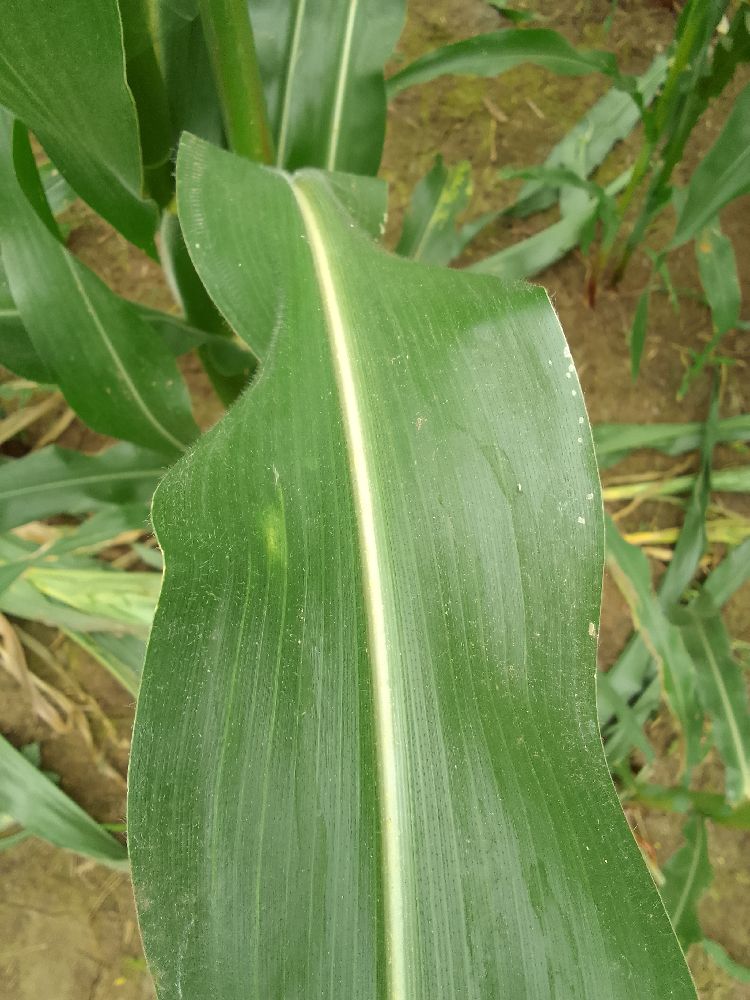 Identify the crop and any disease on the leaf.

maize, healthy
